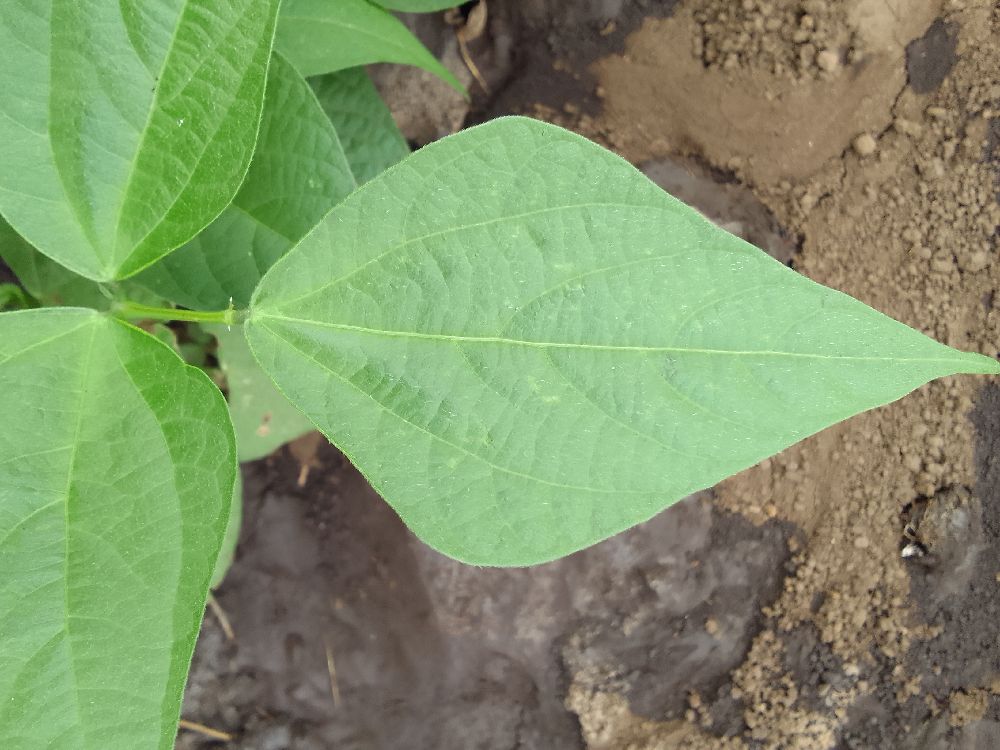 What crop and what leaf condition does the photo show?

common bean, healthy
